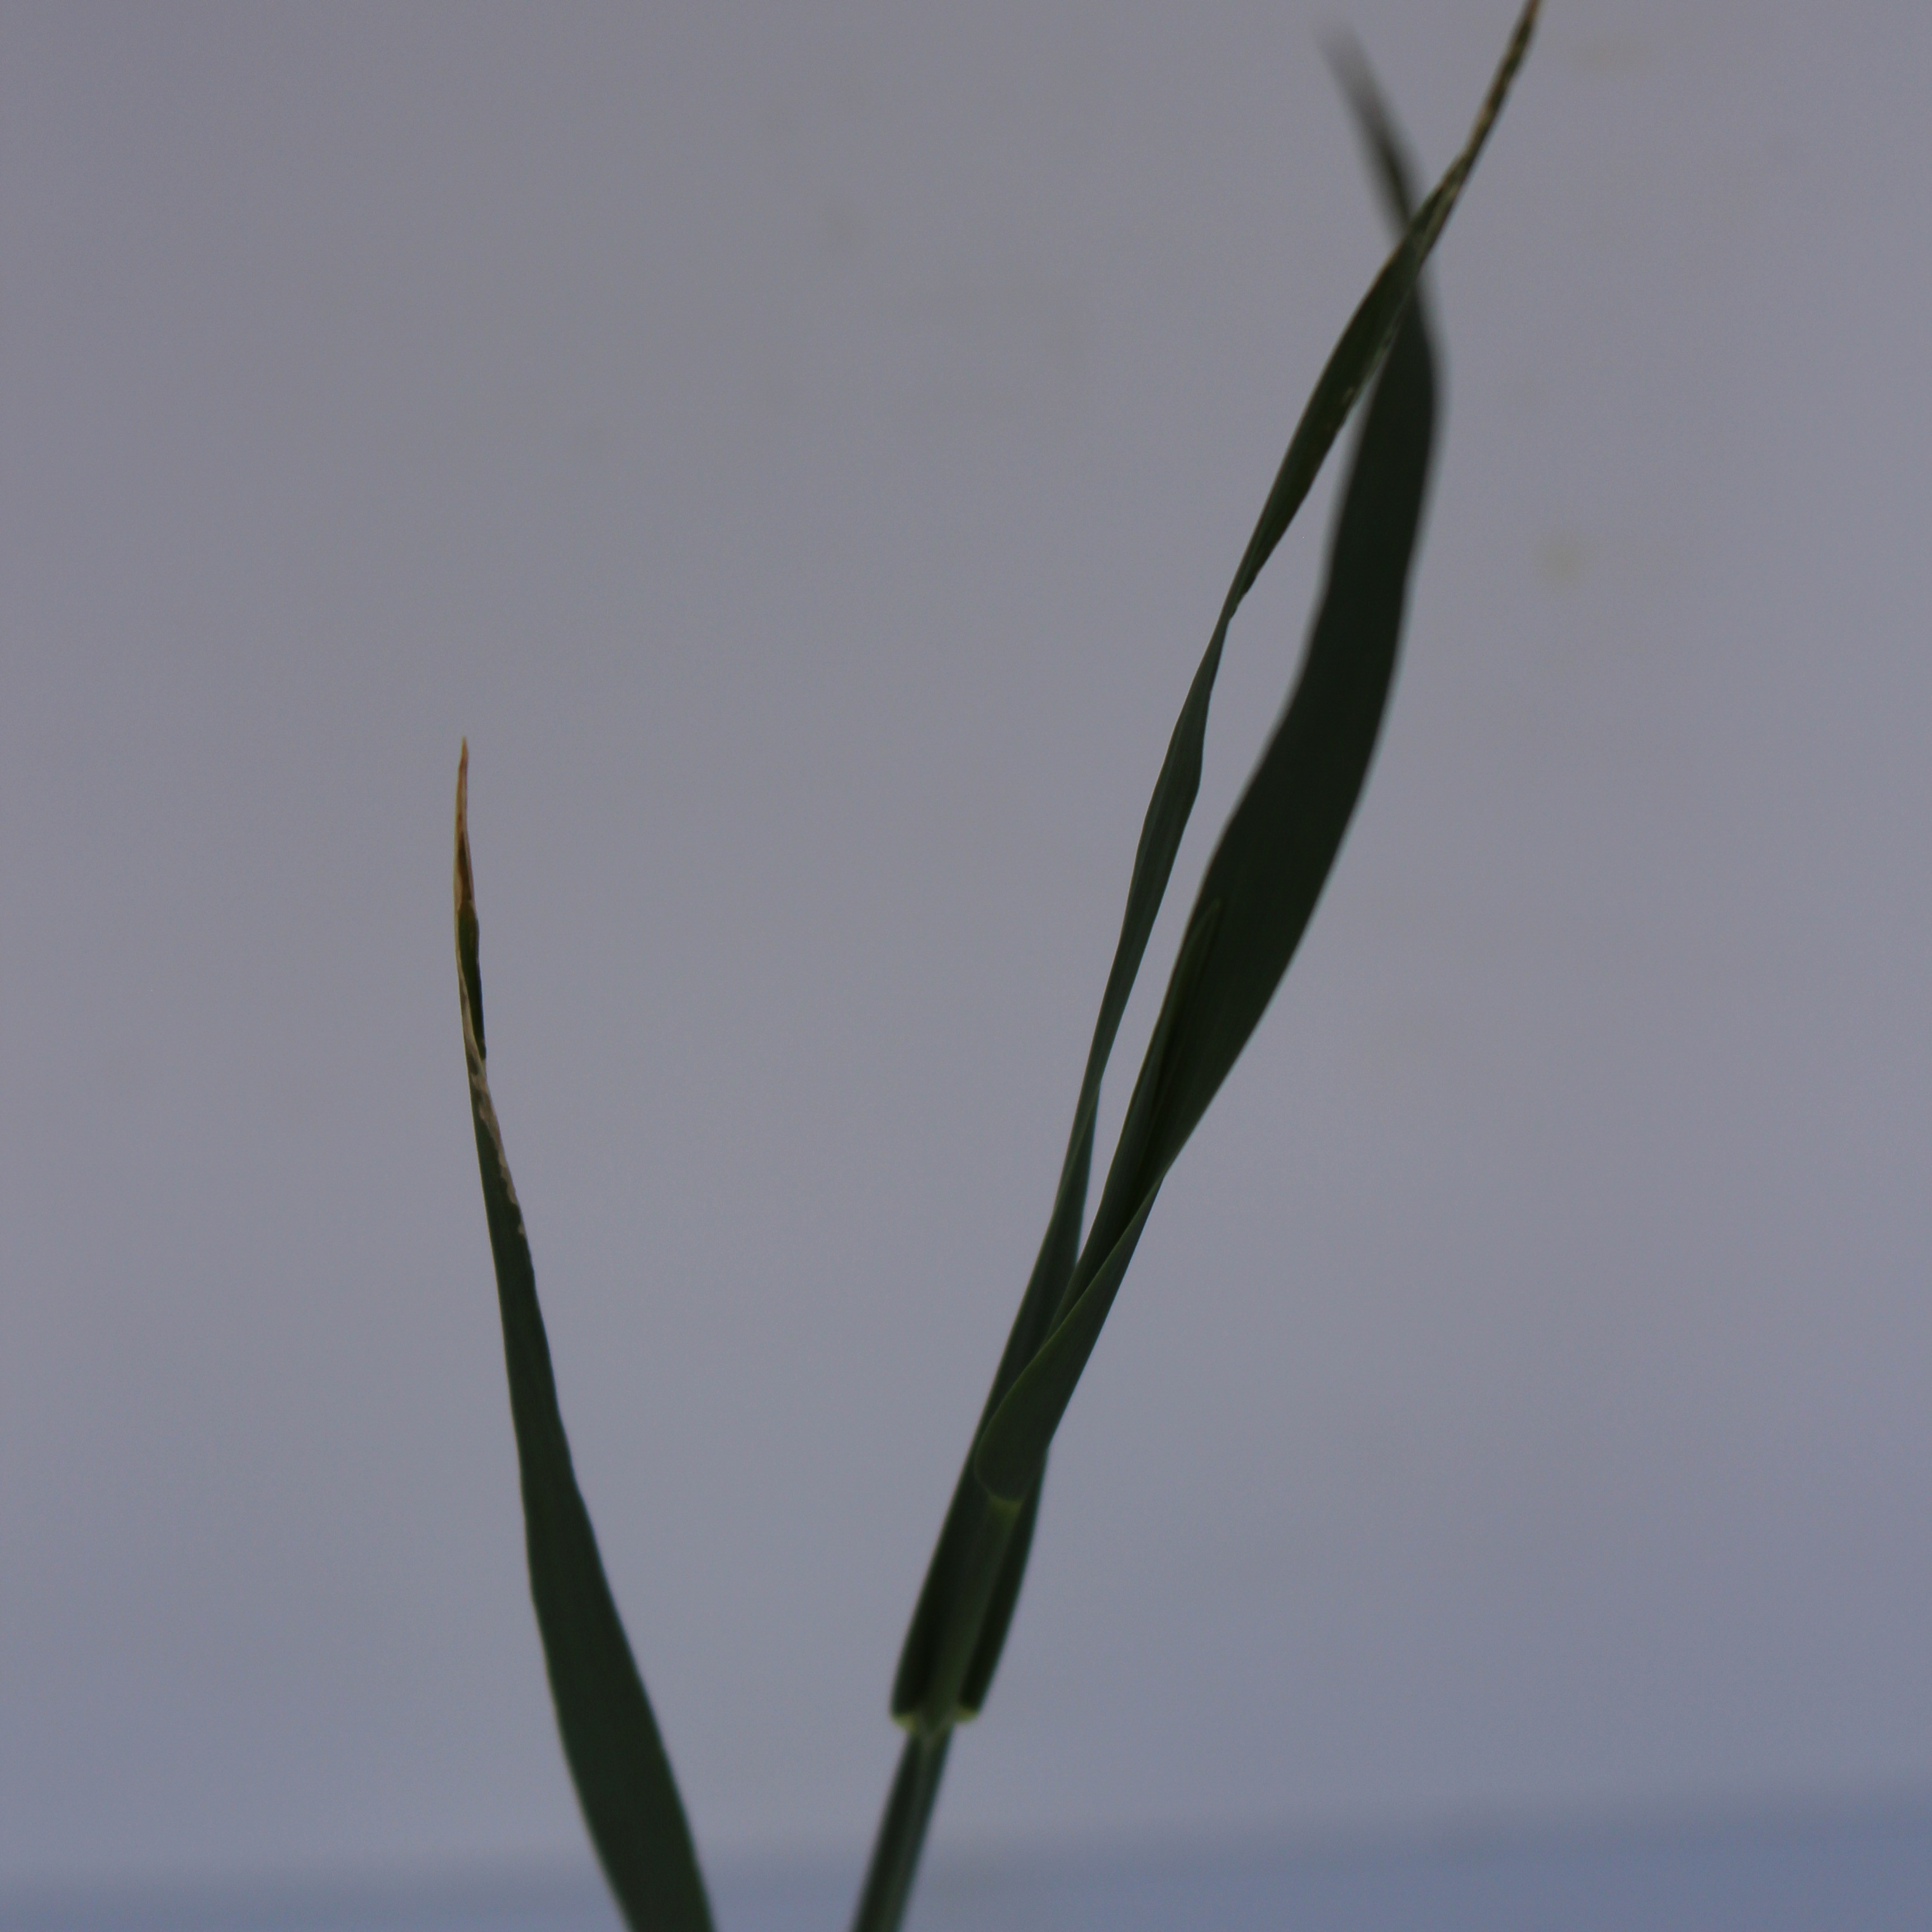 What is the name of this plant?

Avena sterilis
